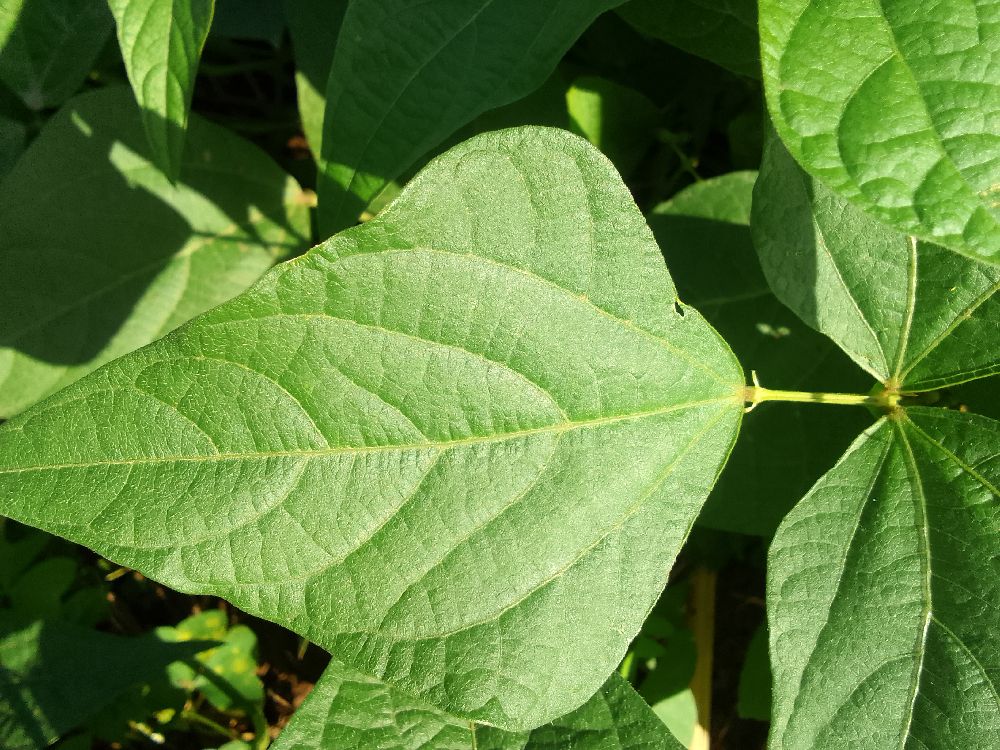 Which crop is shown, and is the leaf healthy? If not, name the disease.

common bean, healthy
